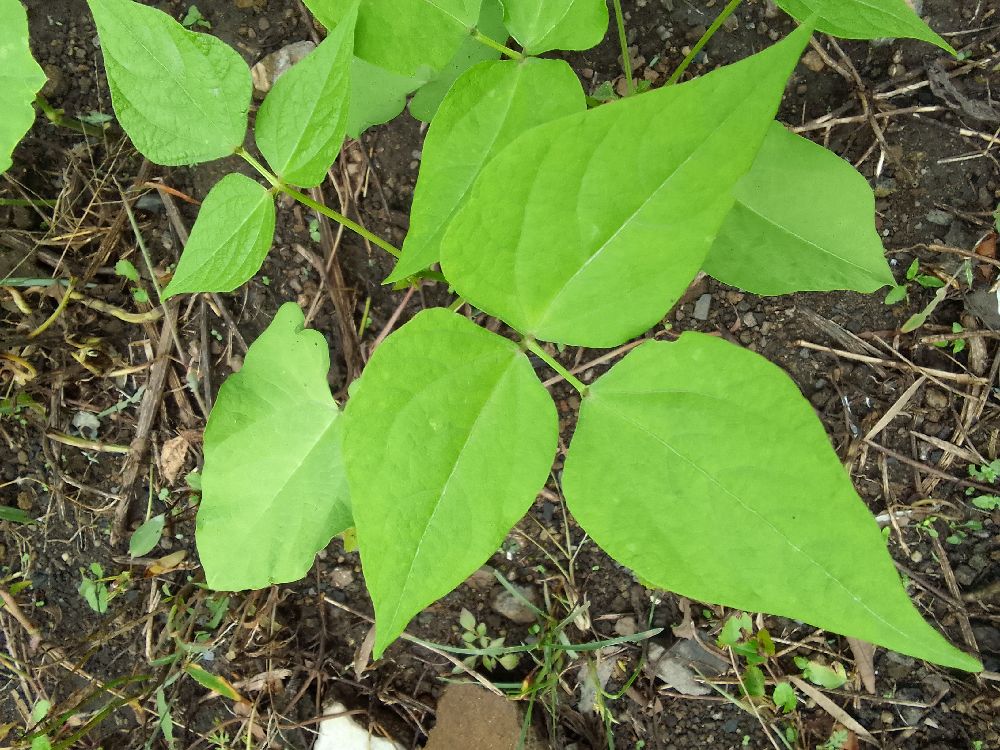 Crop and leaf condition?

common bean, healthy
